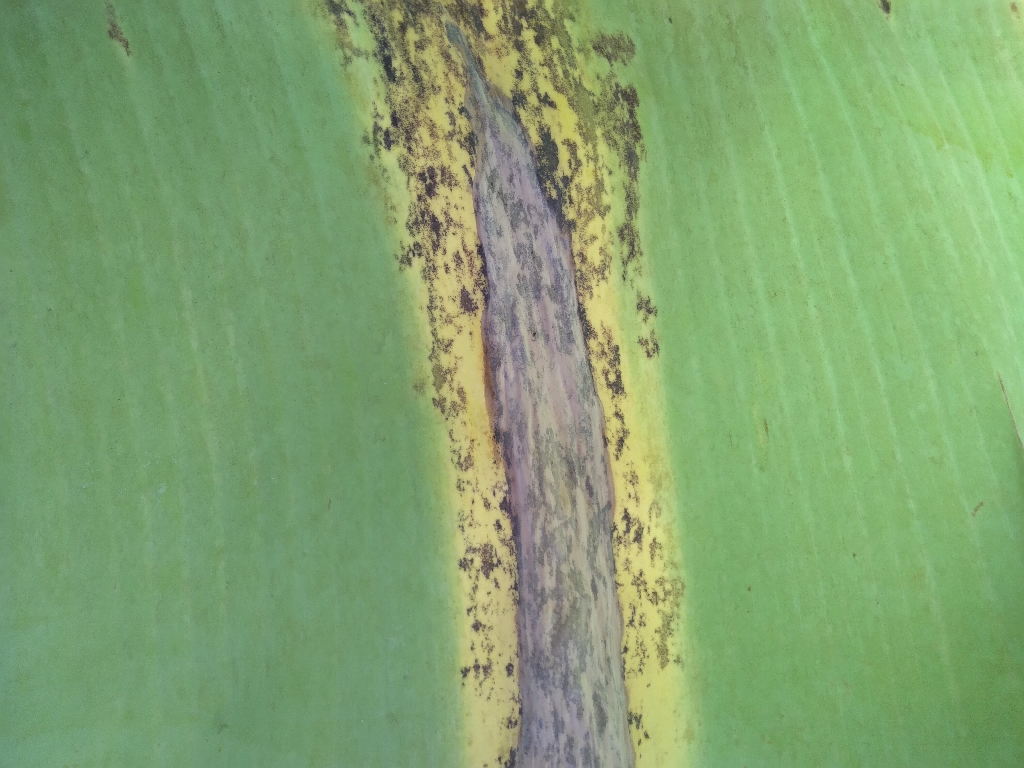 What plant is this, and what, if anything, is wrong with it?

banana, black sigatoka
